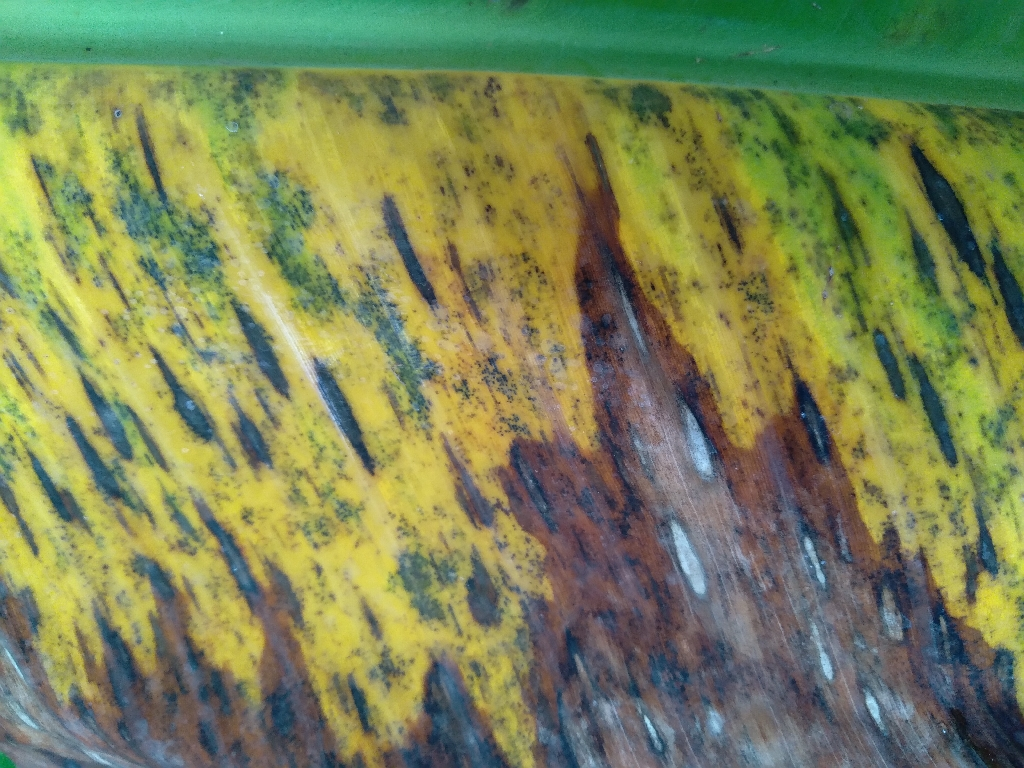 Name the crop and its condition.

banana, black sigatoka
